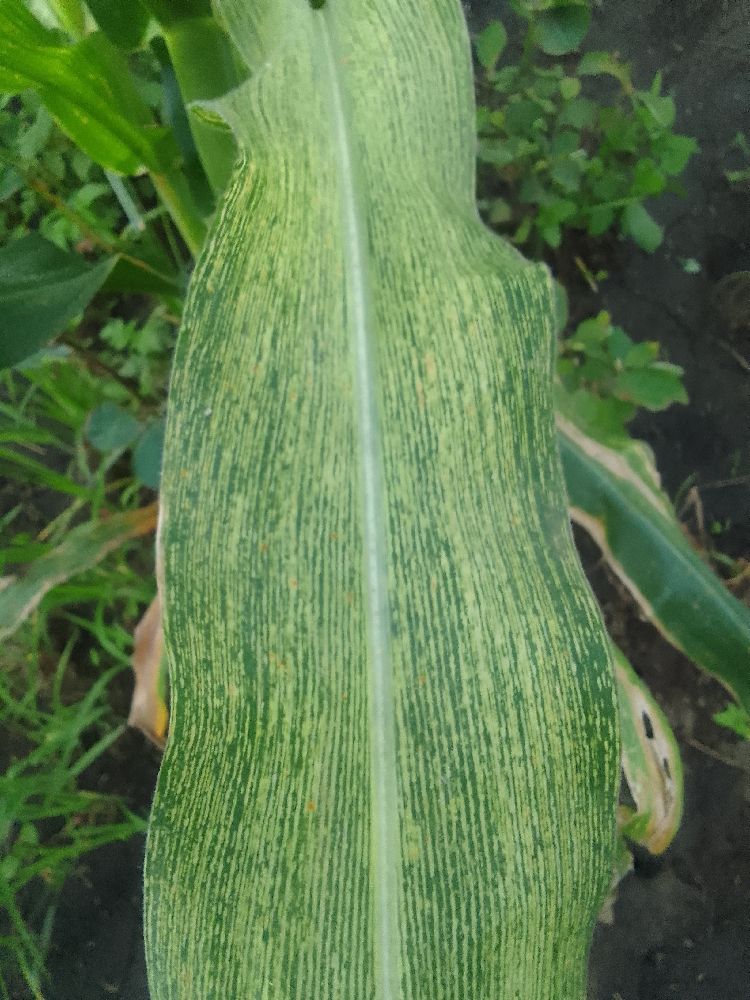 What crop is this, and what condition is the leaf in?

maize, maize streak virus
